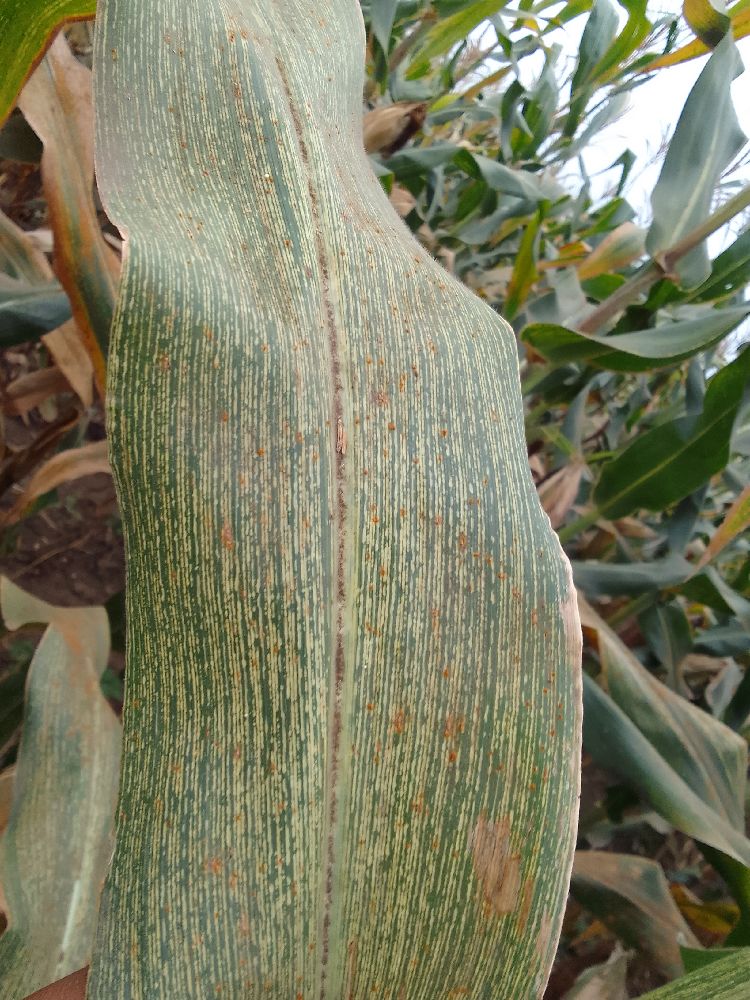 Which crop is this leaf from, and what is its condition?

maize, maize streak virus
